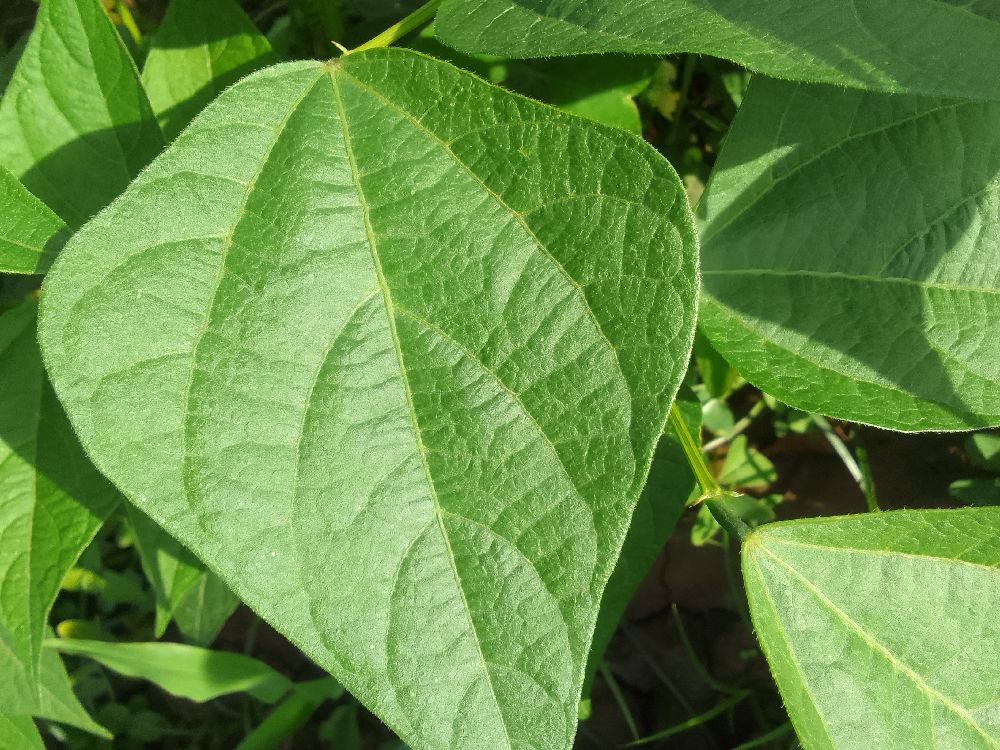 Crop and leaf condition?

common bean, healthy
